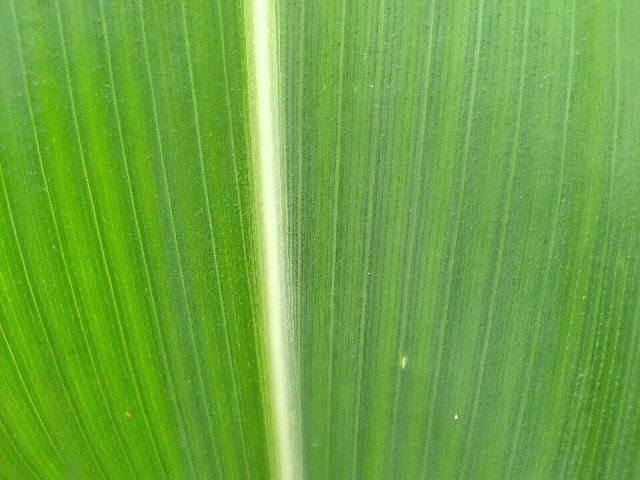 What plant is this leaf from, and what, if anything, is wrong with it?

maize, healthy
